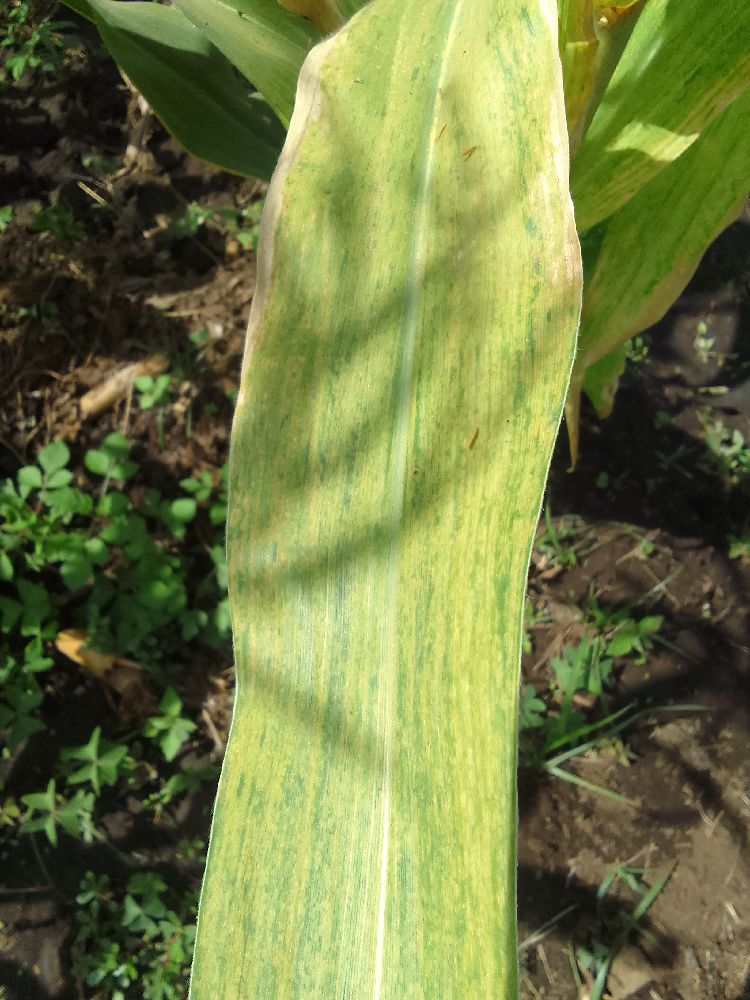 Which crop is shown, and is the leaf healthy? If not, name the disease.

maize, maize lethal necrosis
